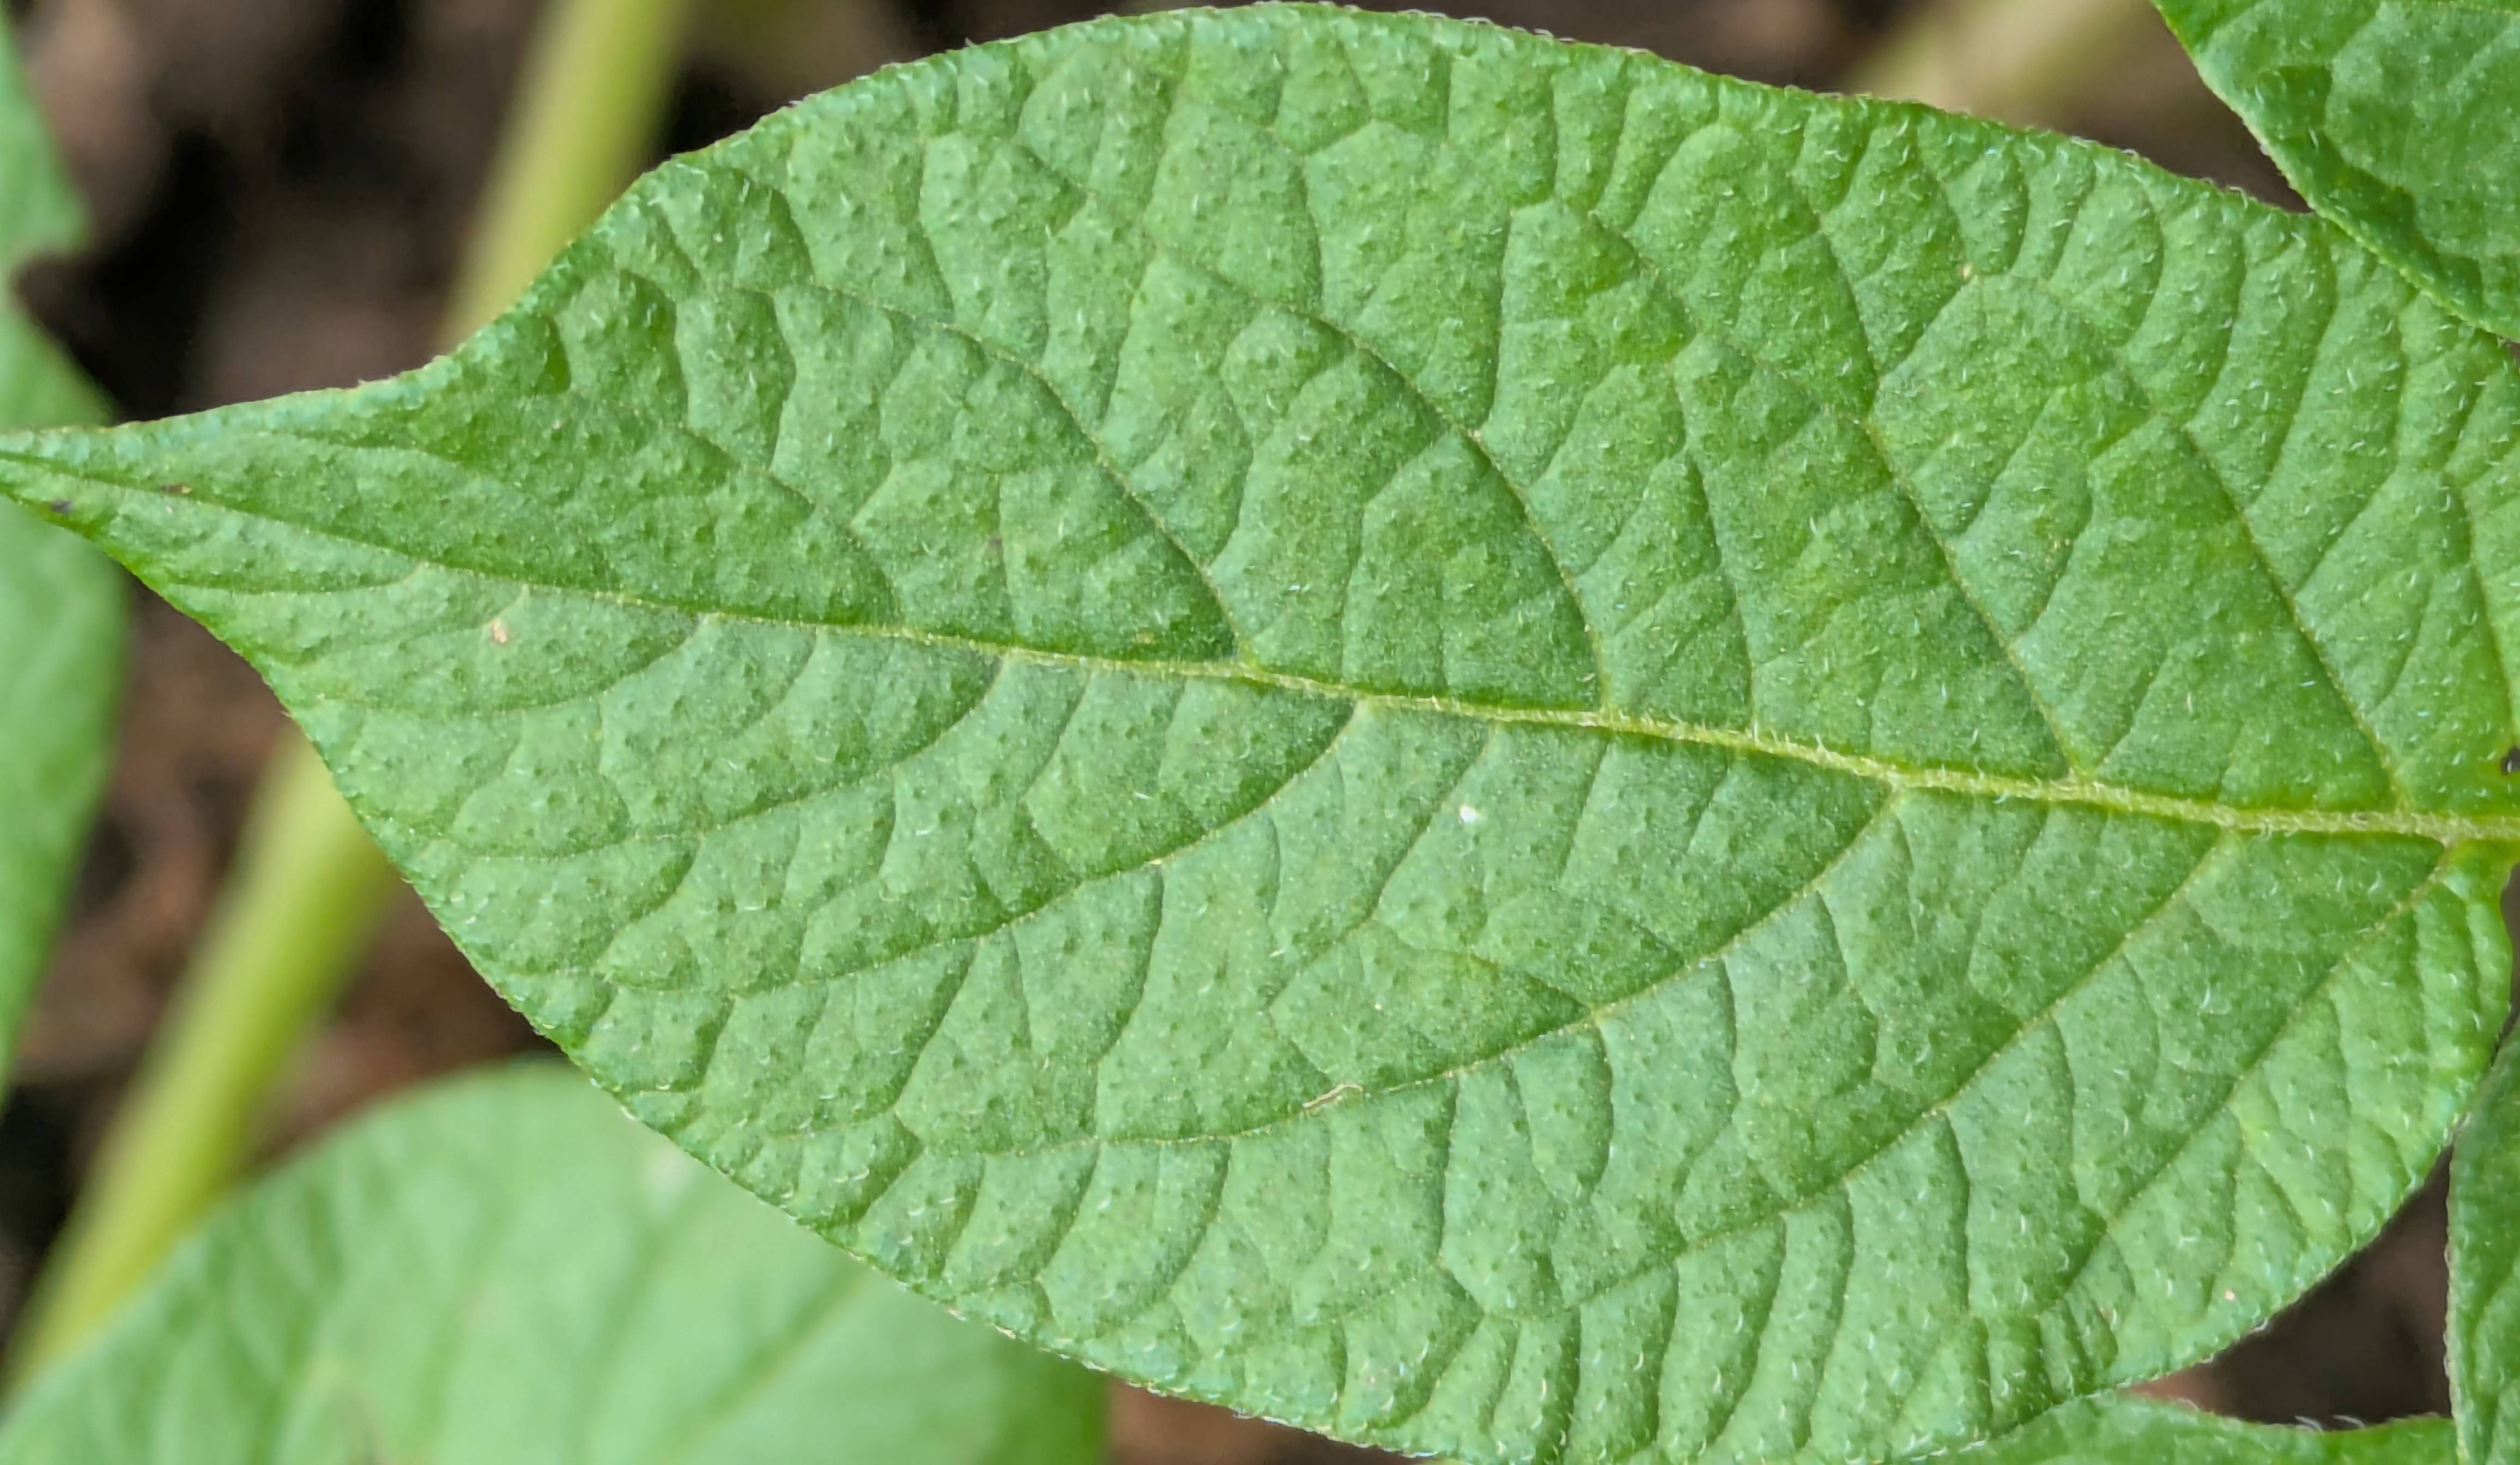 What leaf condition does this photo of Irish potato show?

healthy
